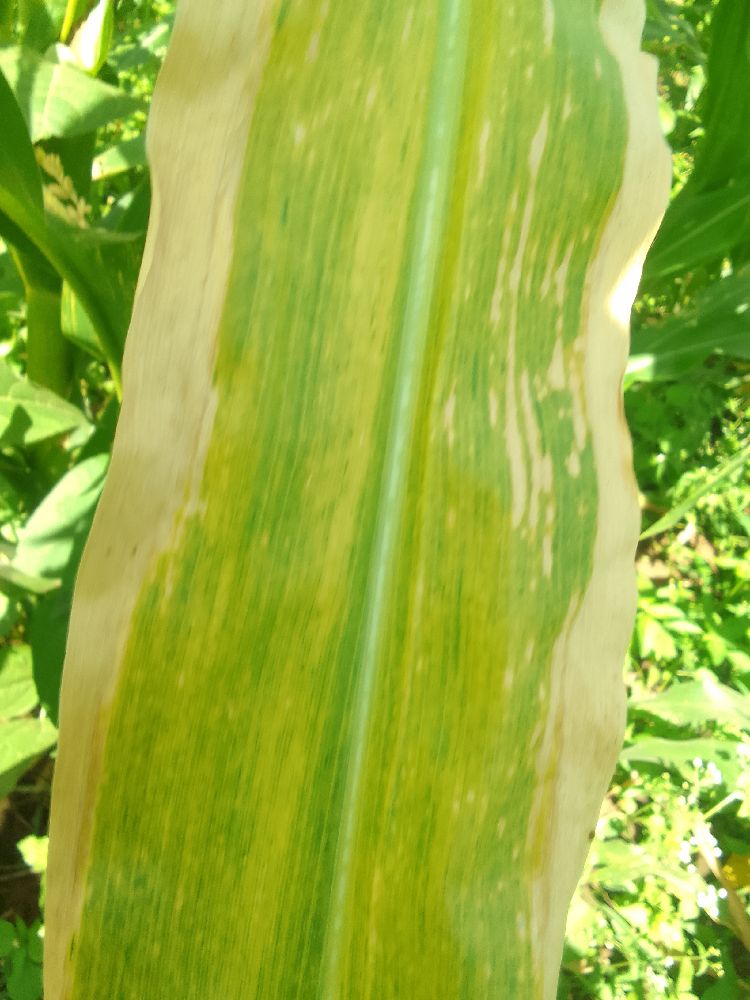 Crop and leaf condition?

maize, maize lethal necrosis
